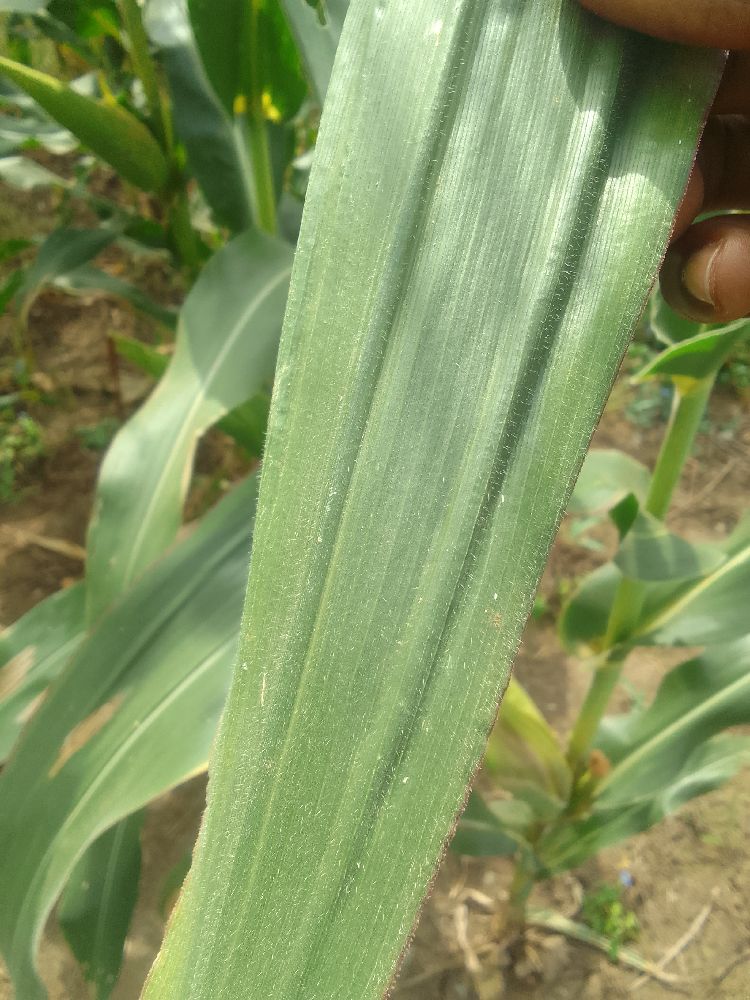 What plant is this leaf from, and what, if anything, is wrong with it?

maize, healthy
